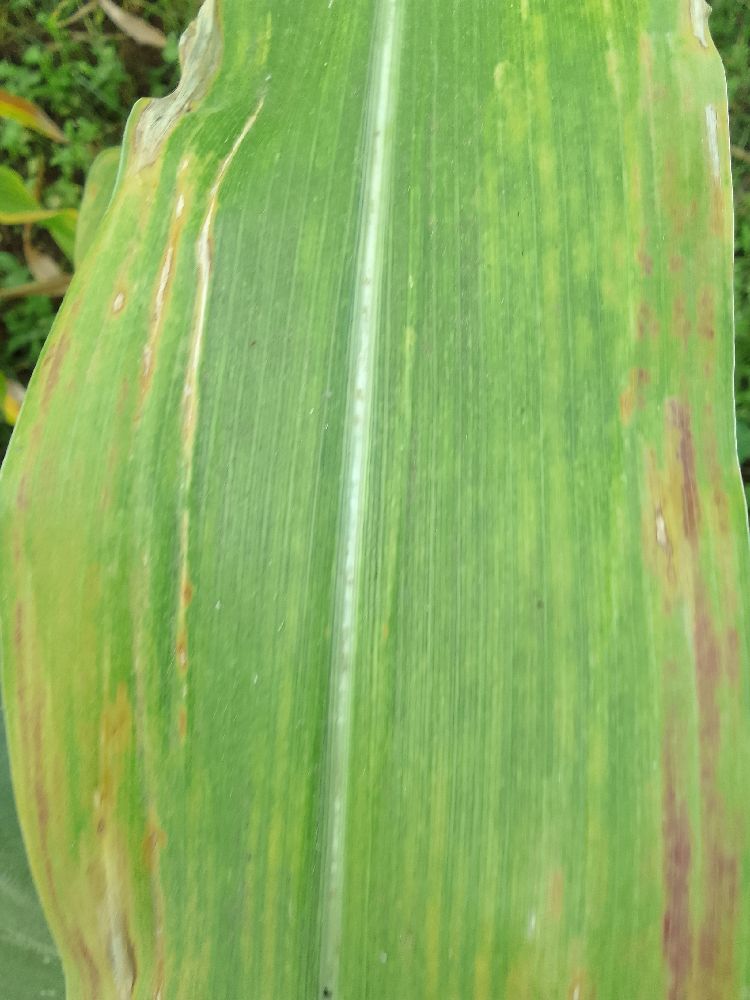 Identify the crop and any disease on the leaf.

maize, maize lethal necrosis
